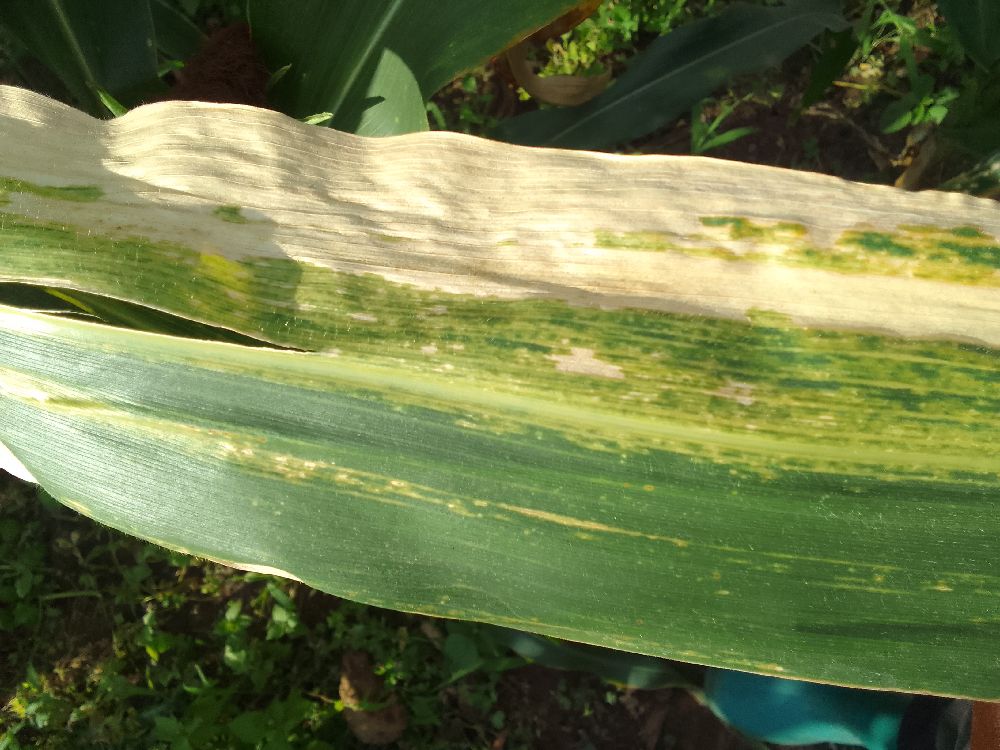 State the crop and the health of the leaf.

maize, maize lethal necrosis
